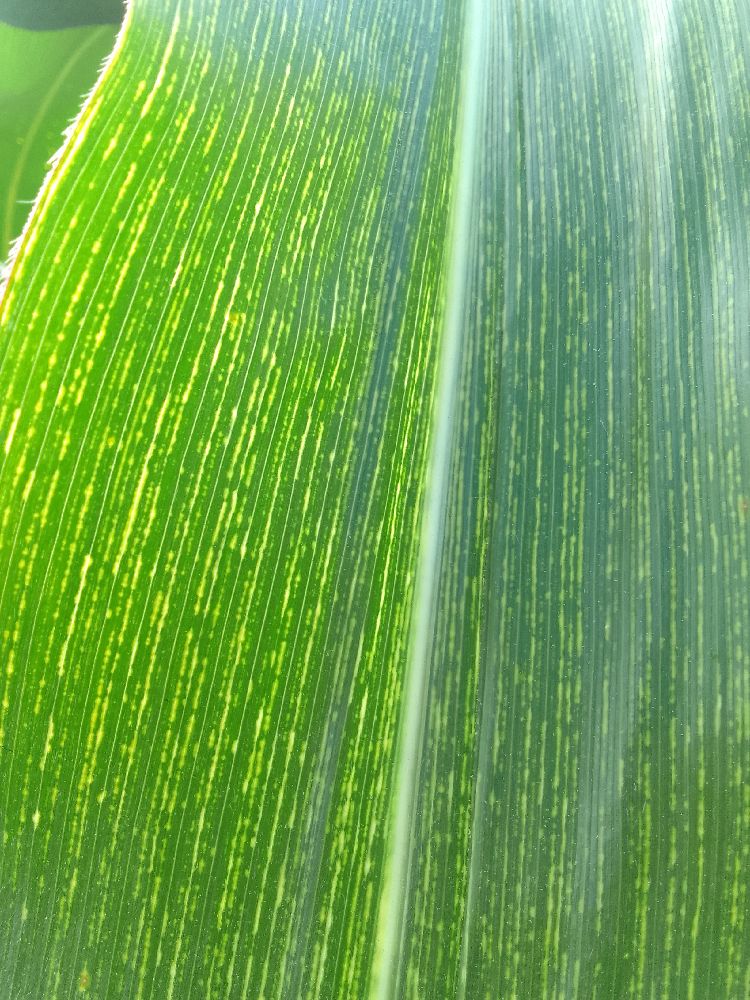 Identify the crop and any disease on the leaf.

maize, maize streak virus
